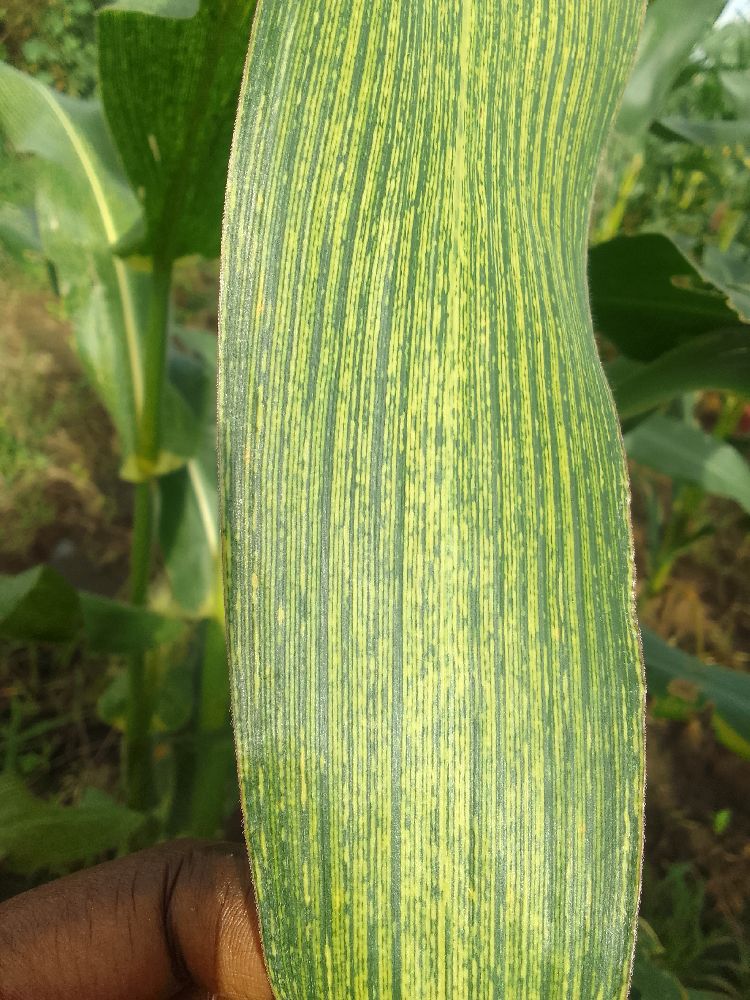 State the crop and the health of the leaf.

maize, maize streak virus
